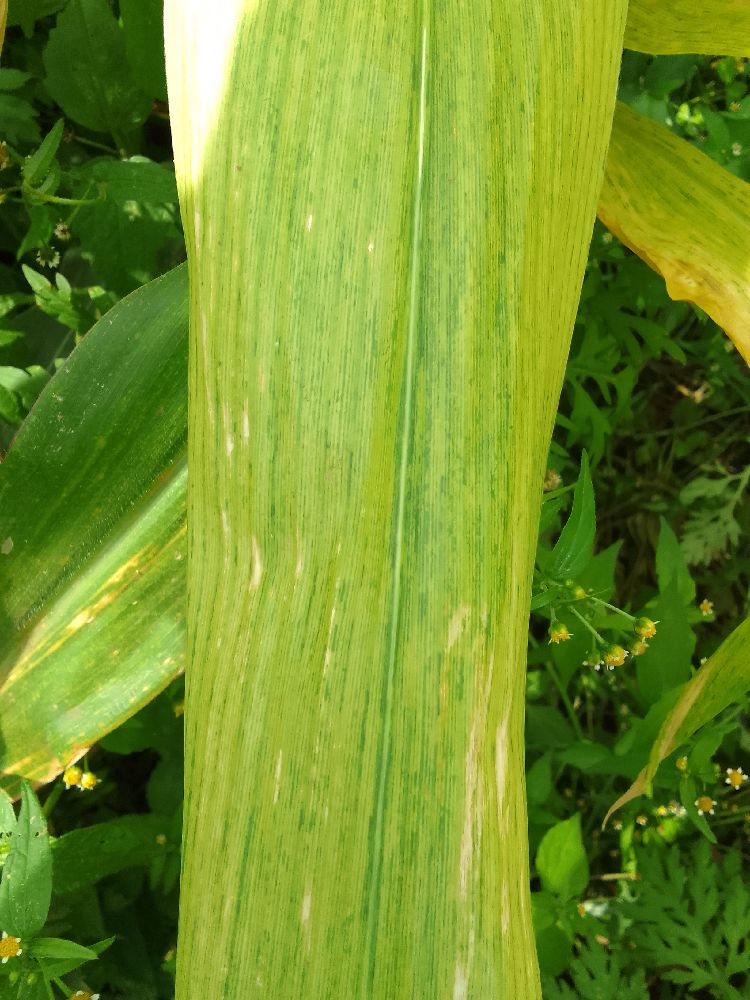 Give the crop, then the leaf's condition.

maize, maize lethal necrosis
